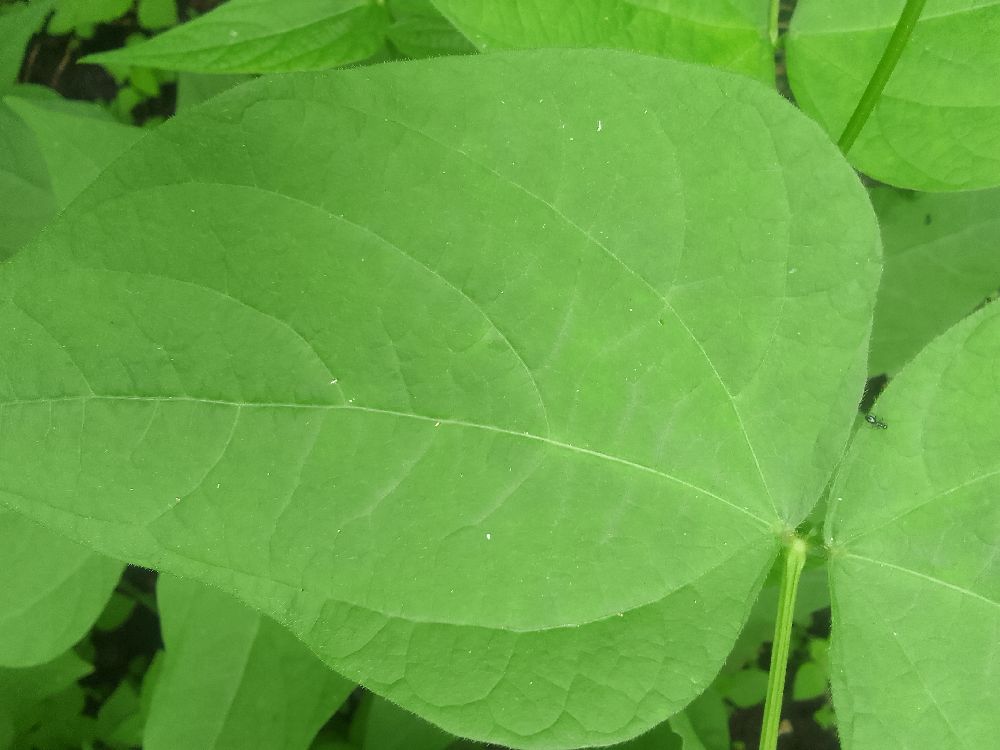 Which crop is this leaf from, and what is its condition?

common bean, healthy
